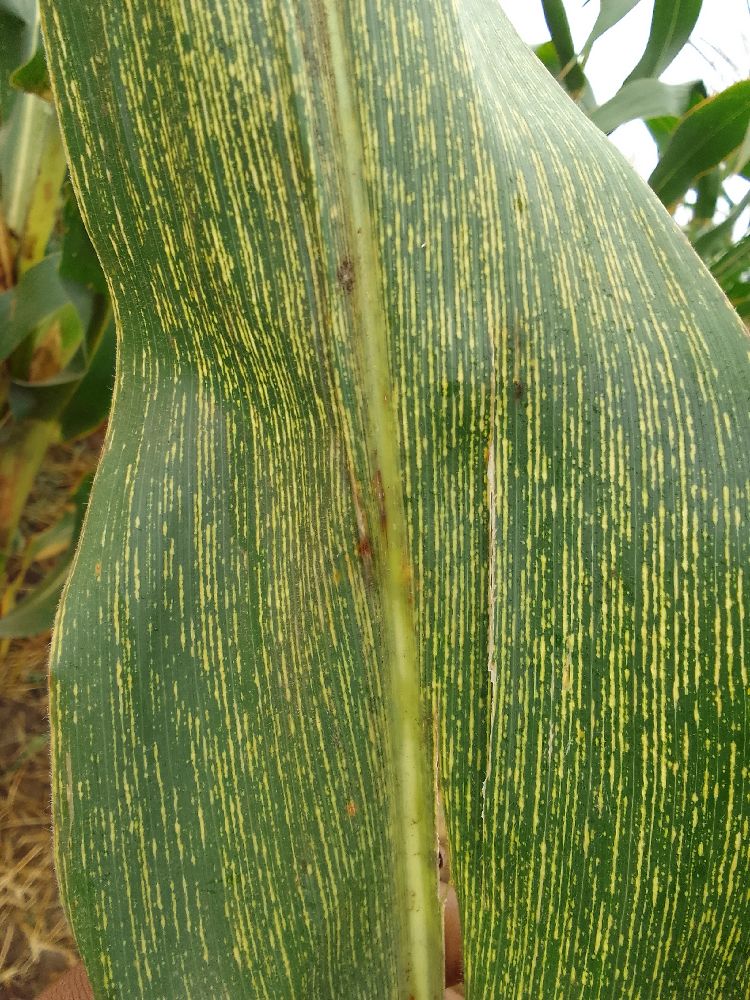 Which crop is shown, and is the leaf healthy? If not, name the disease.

maize, maize streak virus
